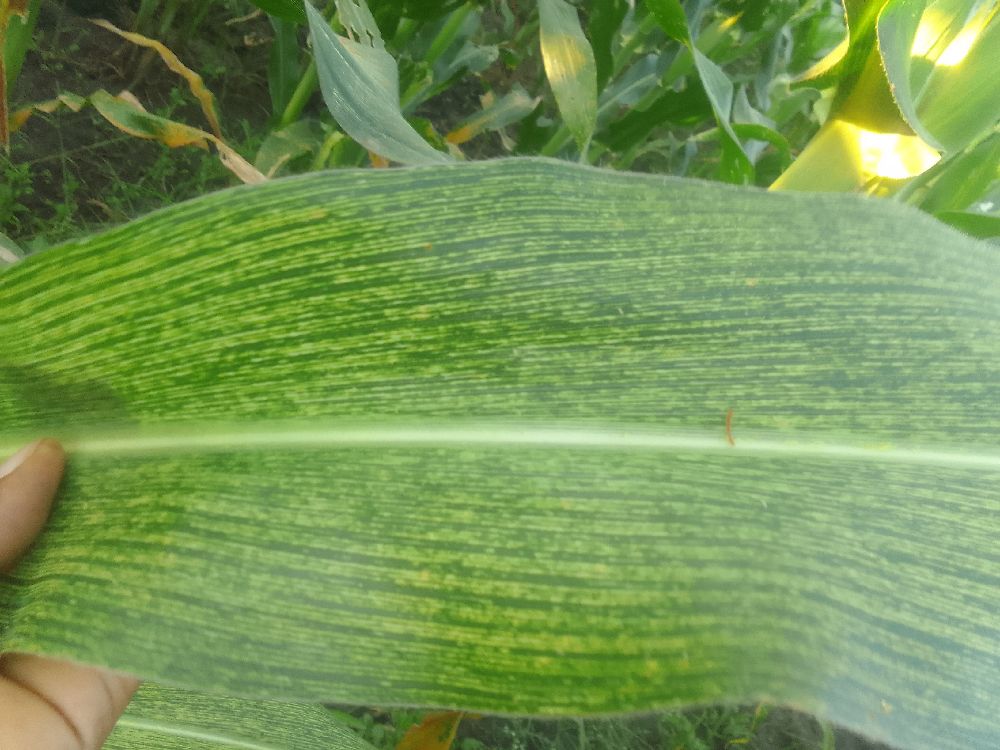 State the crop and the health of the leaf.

maize, maize streak virus
